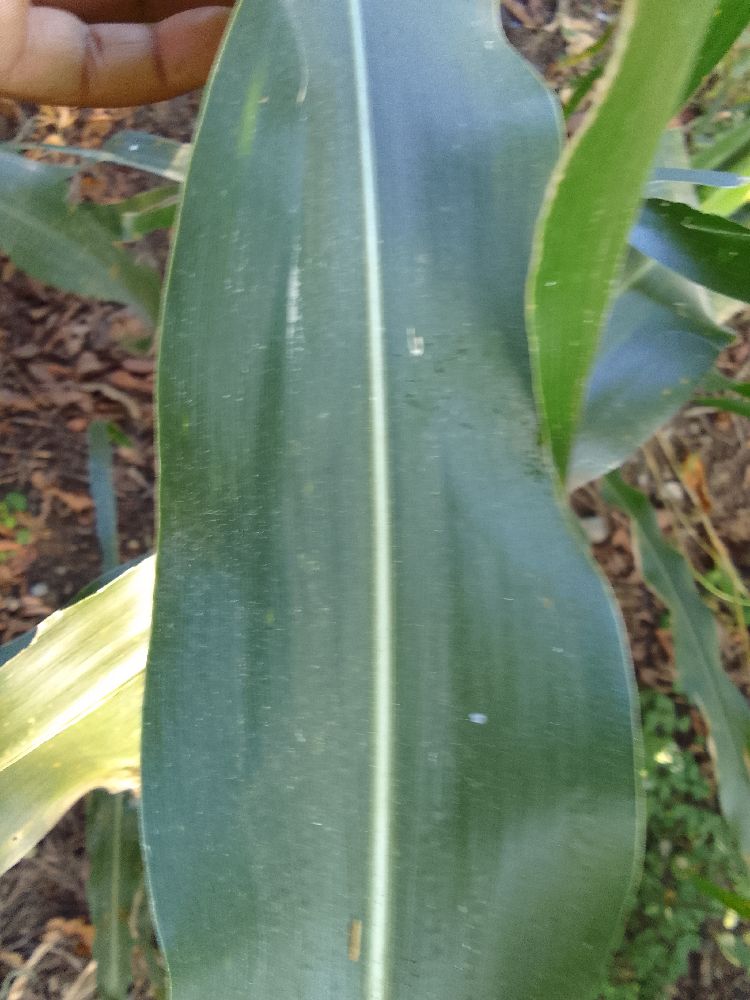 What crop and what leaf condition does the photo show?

maize, healthy
